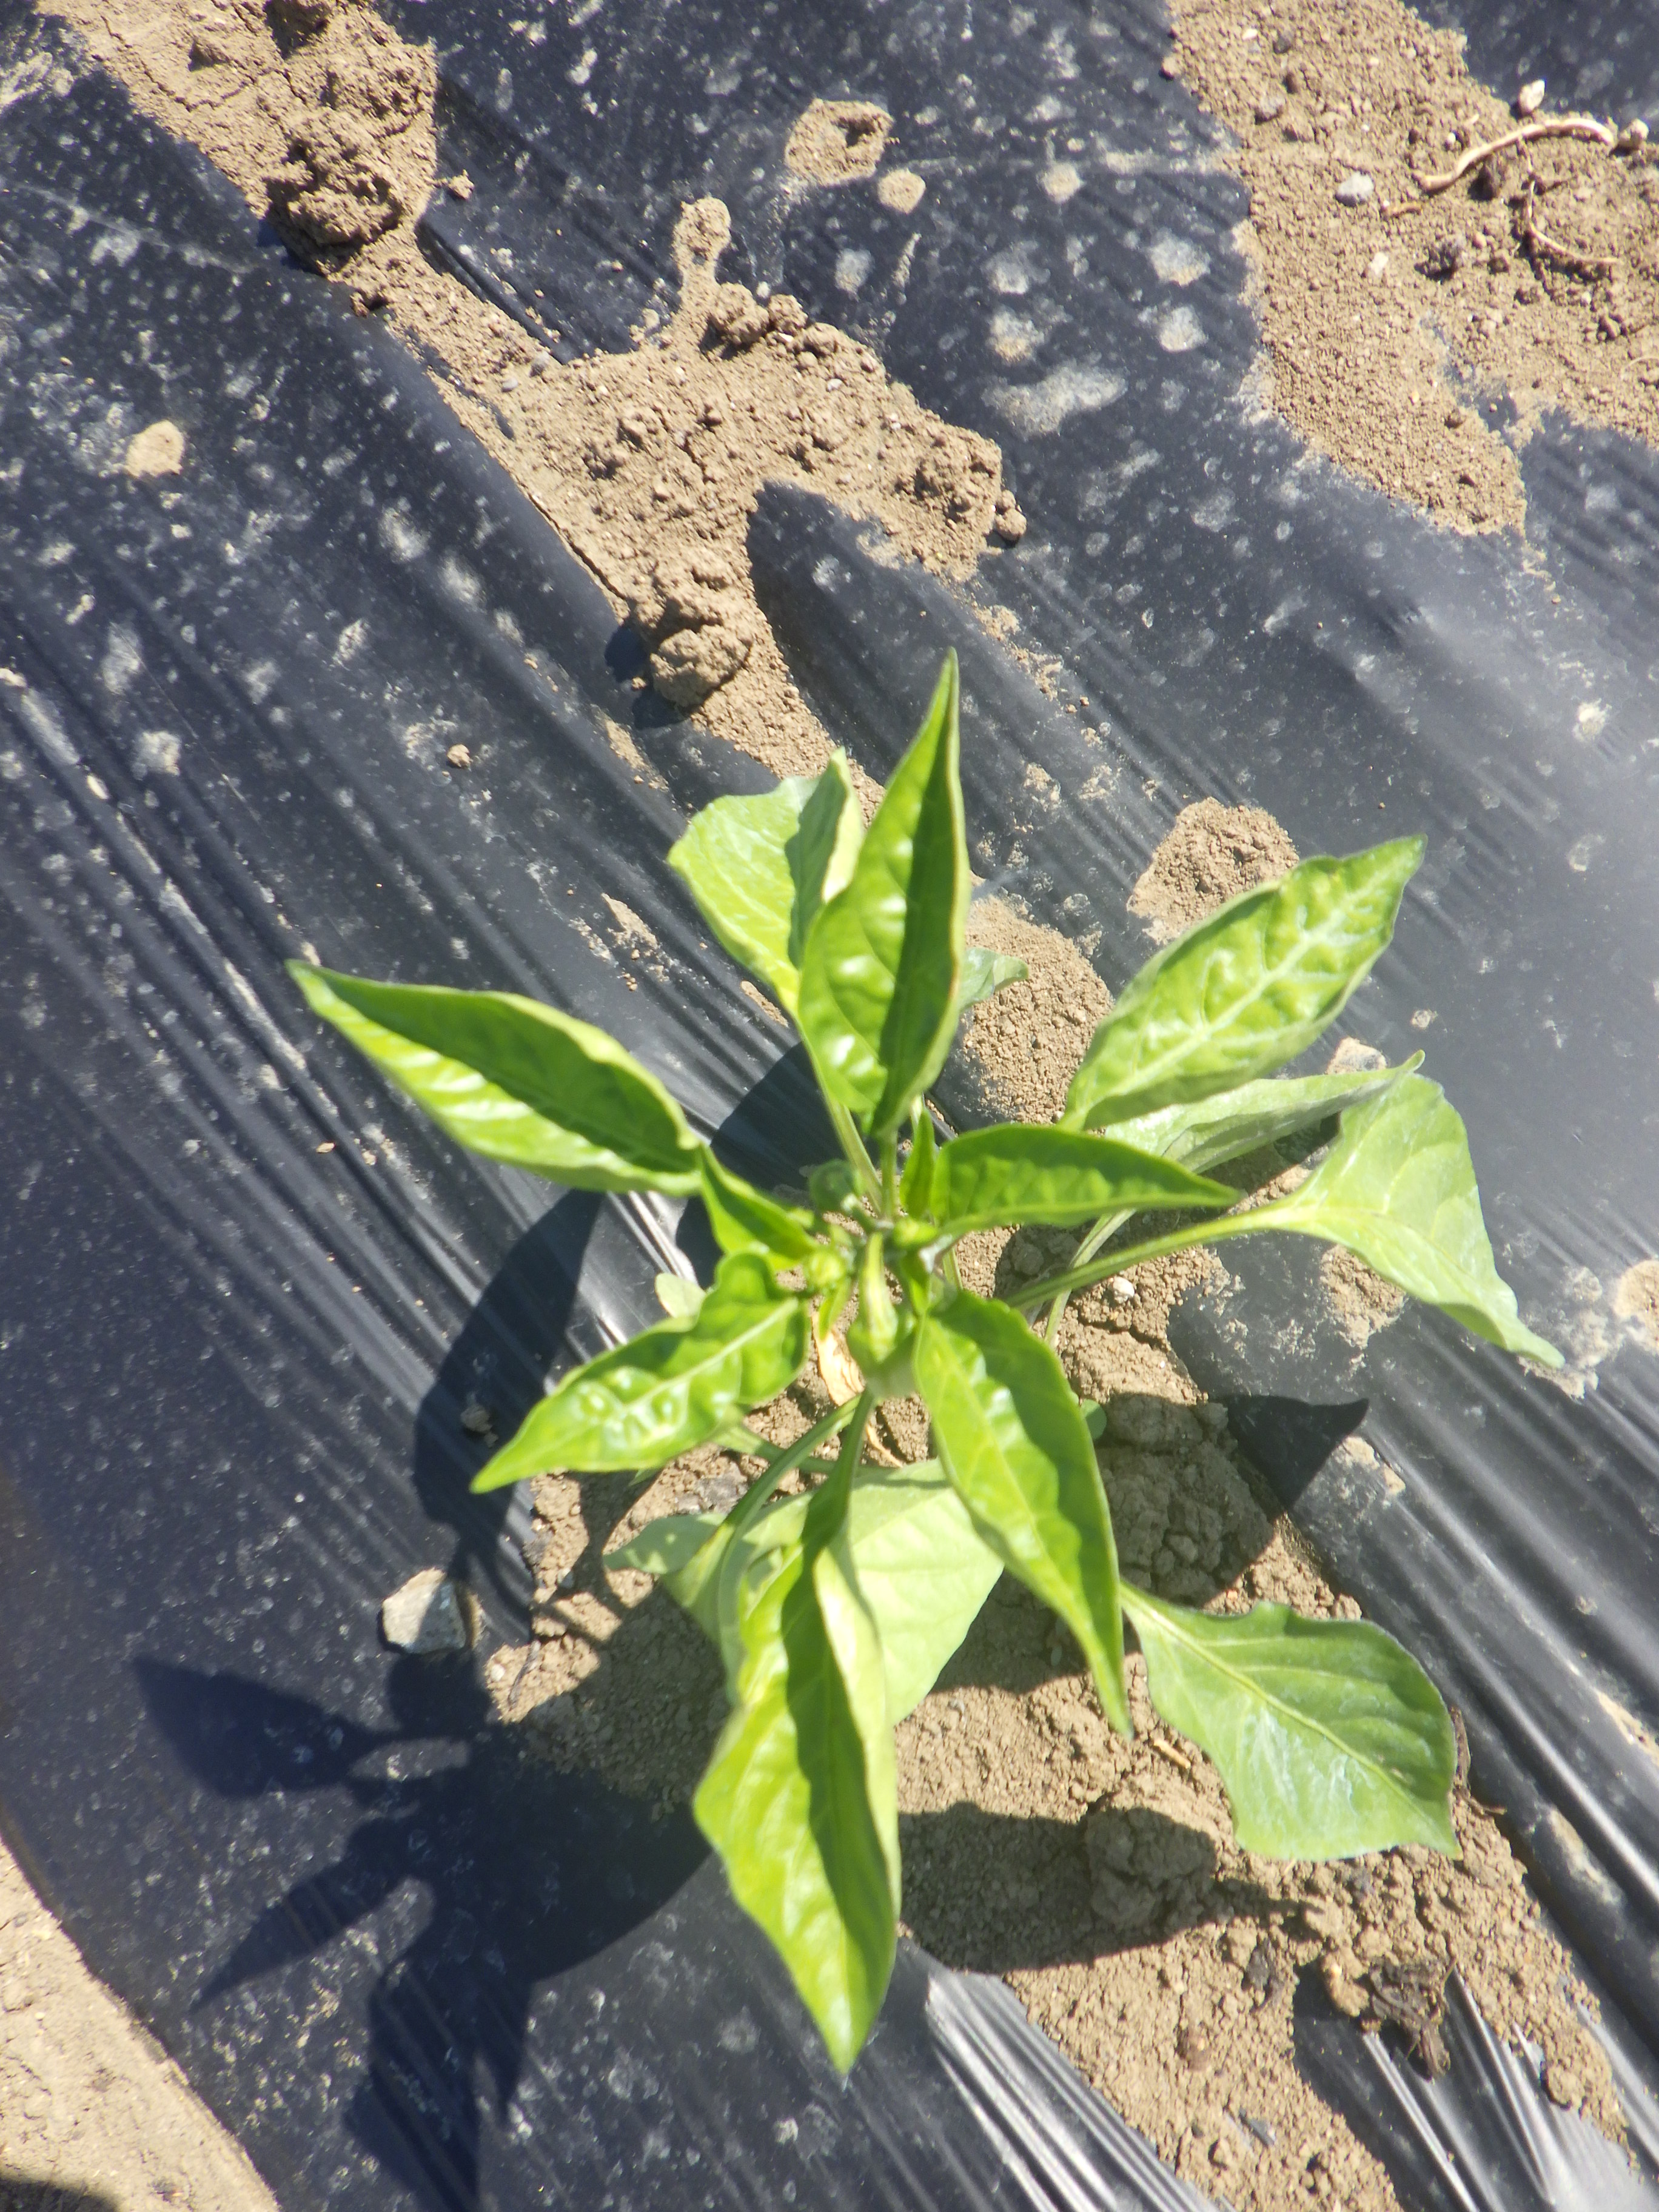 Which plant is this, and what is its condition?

bell pepper, aphids
